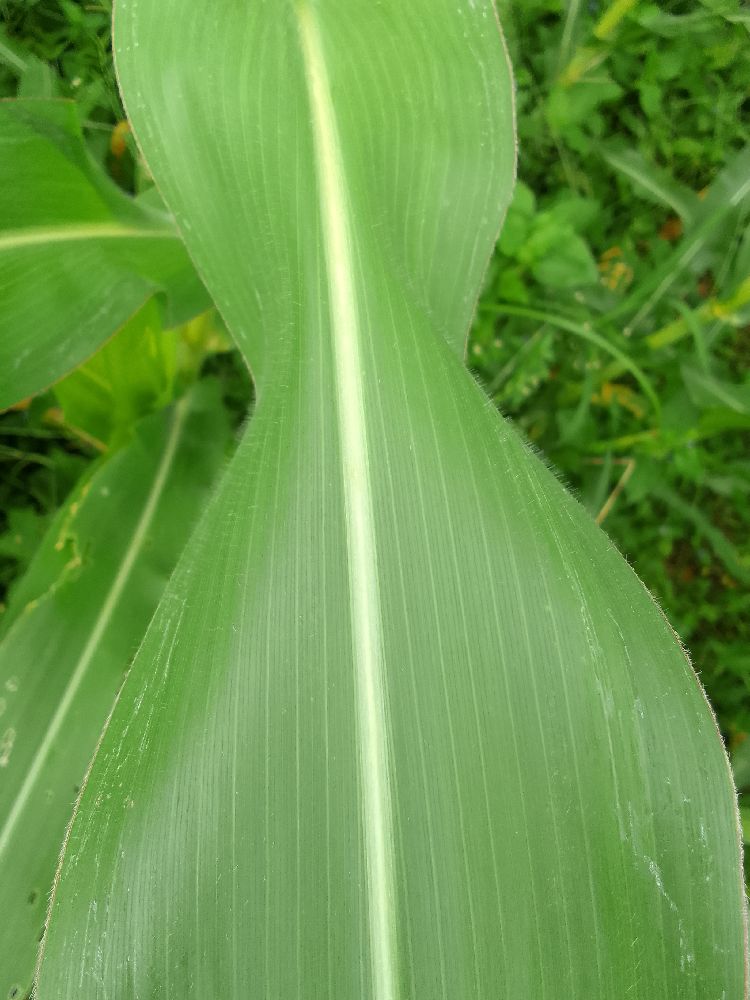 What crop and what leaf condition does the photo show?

maize, healthy
